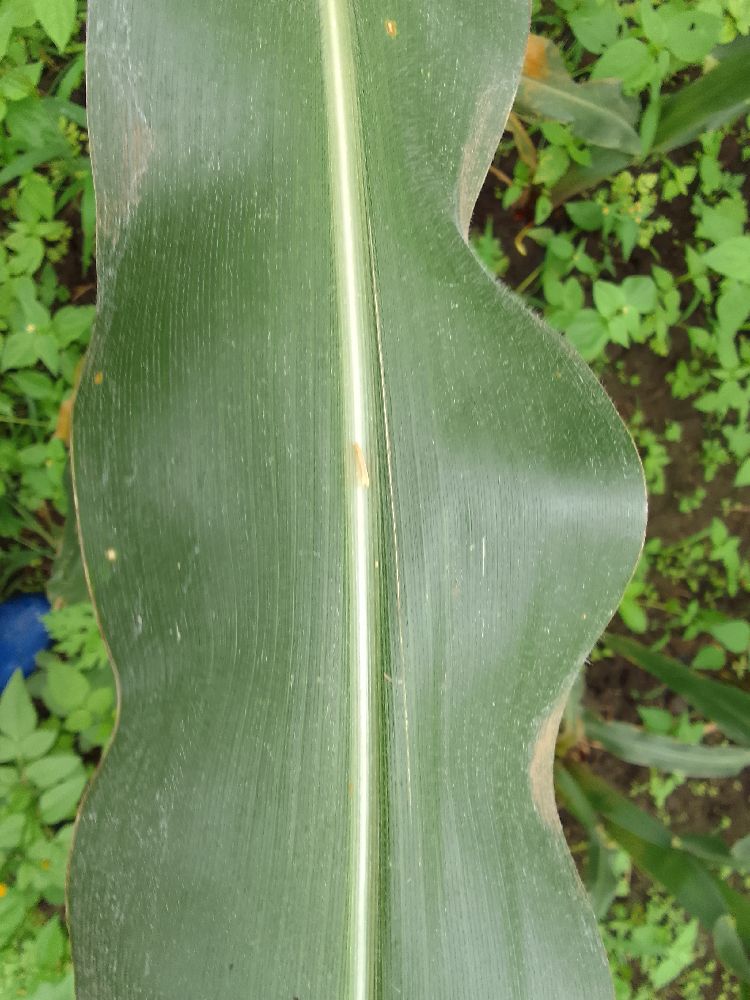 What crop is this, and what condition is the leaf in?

maize, healthy
